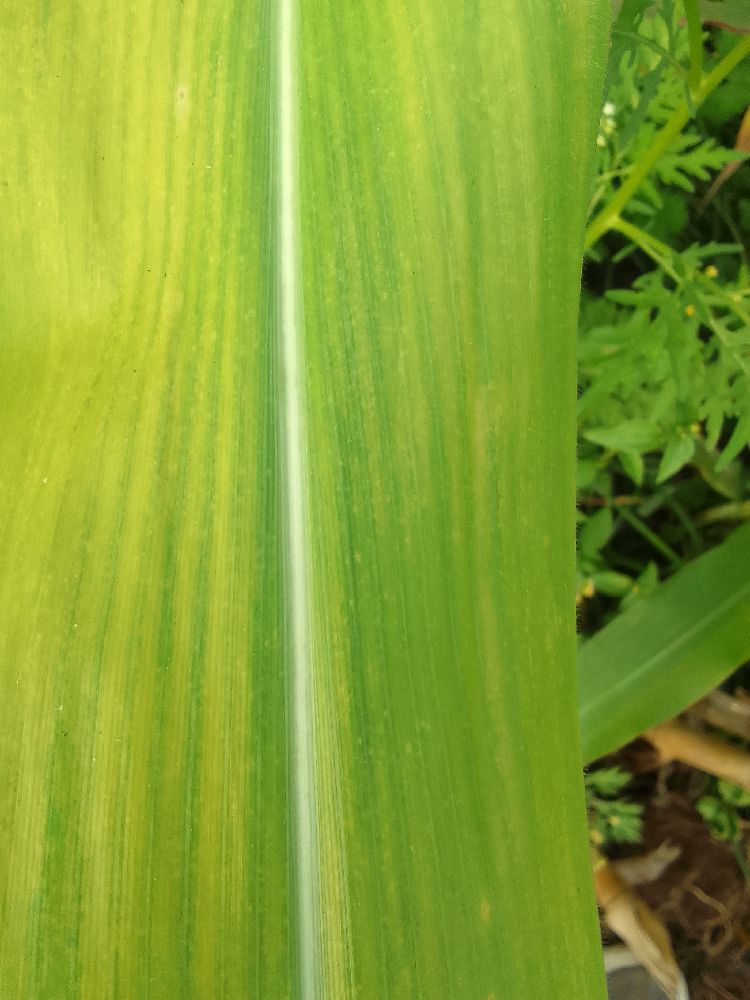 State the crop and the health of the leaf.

maize, maize lethal necrosis
